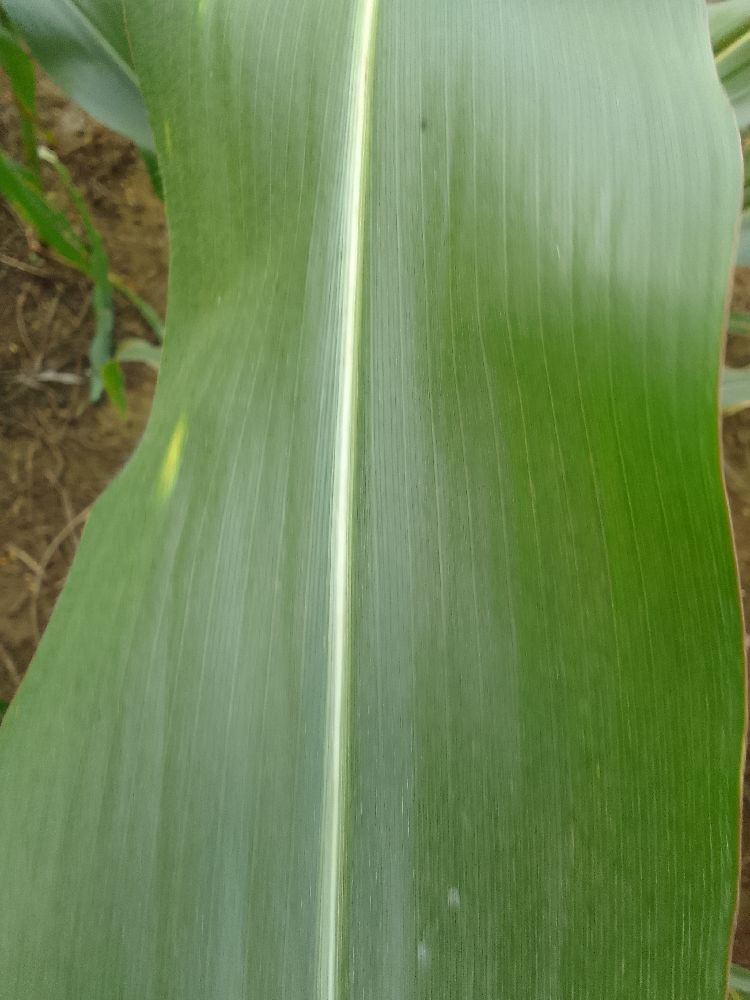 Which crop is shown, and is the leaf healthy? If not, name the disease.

maize, healthy
